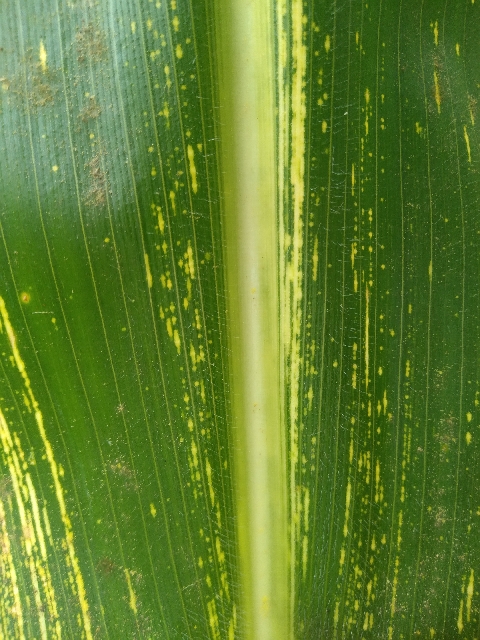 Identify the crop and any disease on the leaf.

maize, maize streak virus
